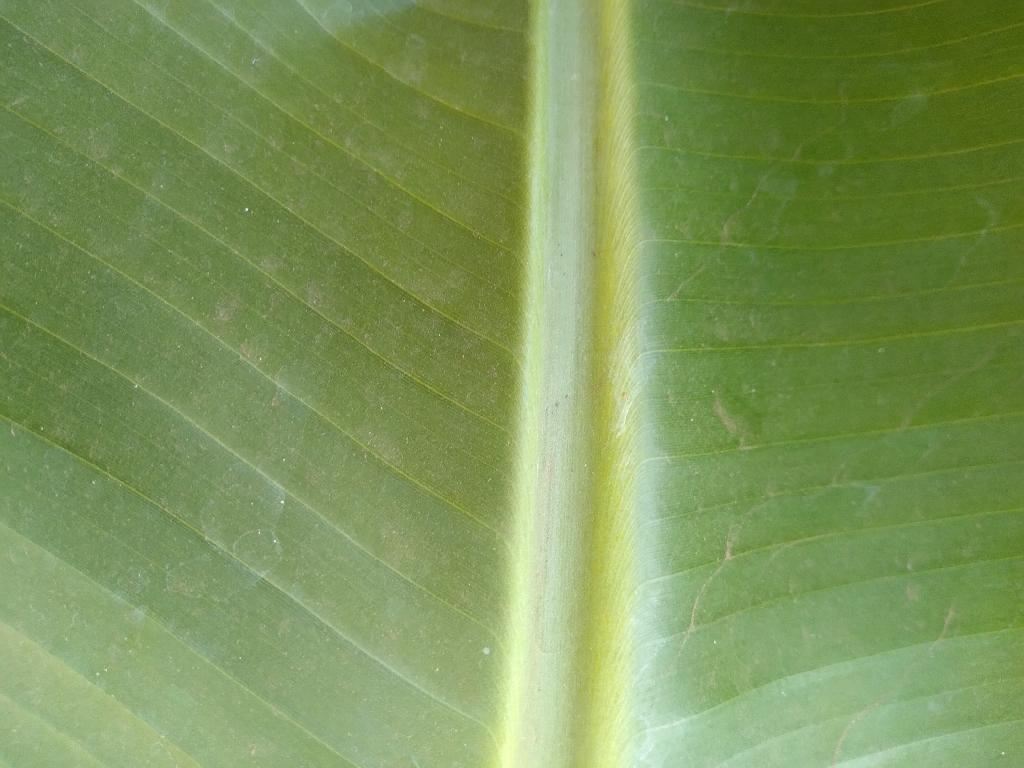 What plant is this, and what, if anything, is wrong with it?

banana, healthy
